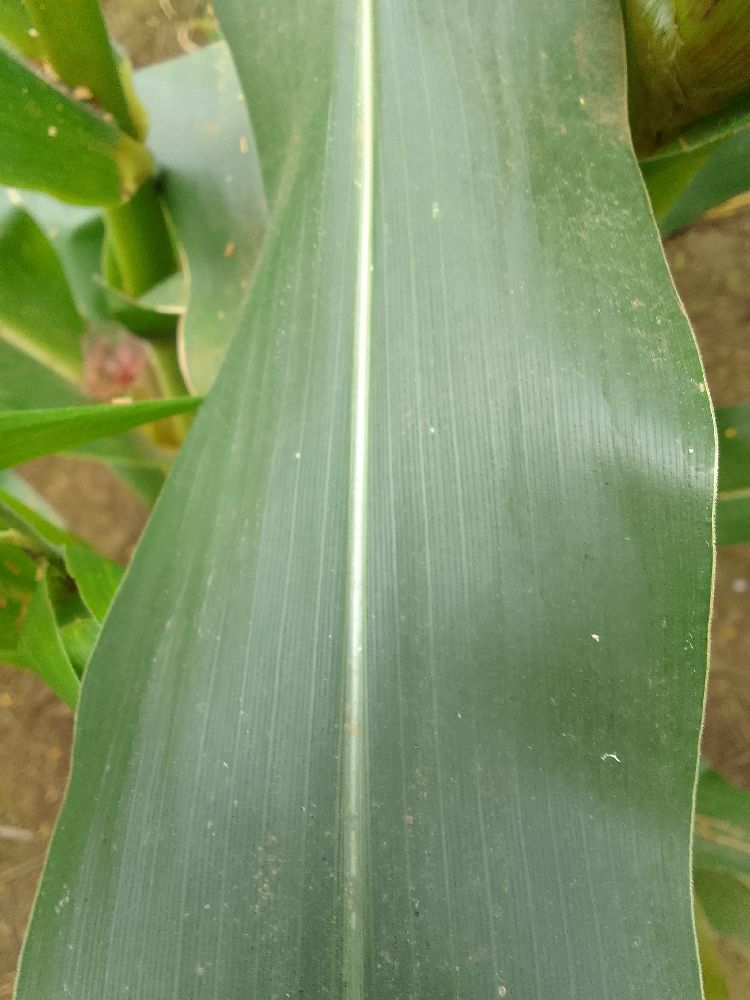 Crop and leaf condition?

maize, healthy
